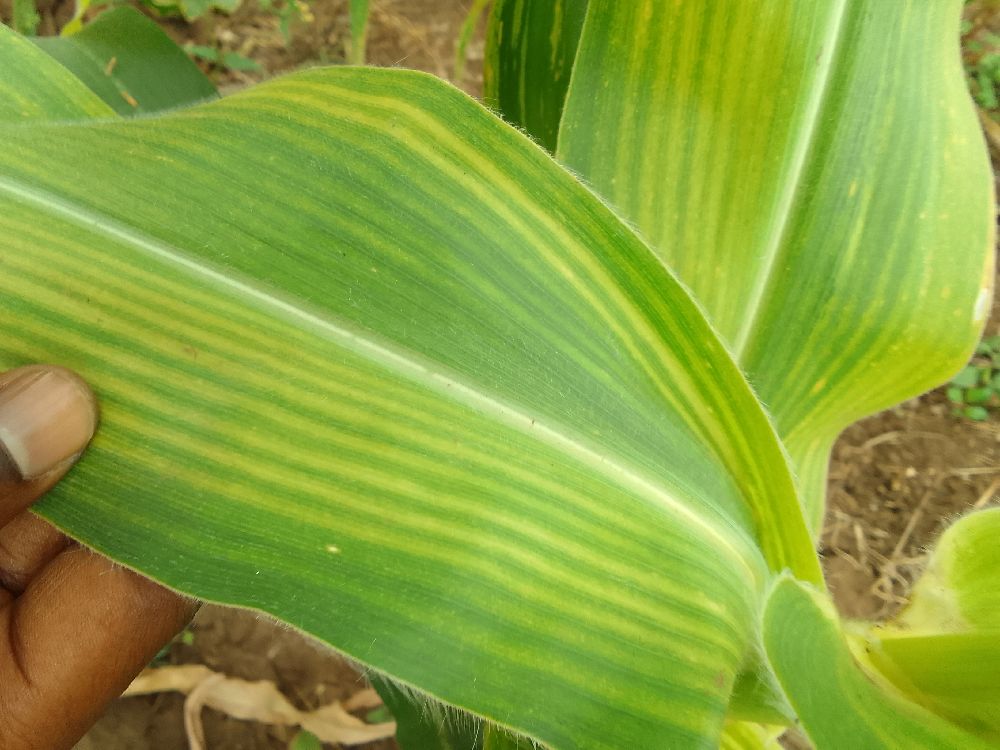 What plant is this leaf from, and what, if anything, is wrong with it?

maize, maize lethal necrosis
